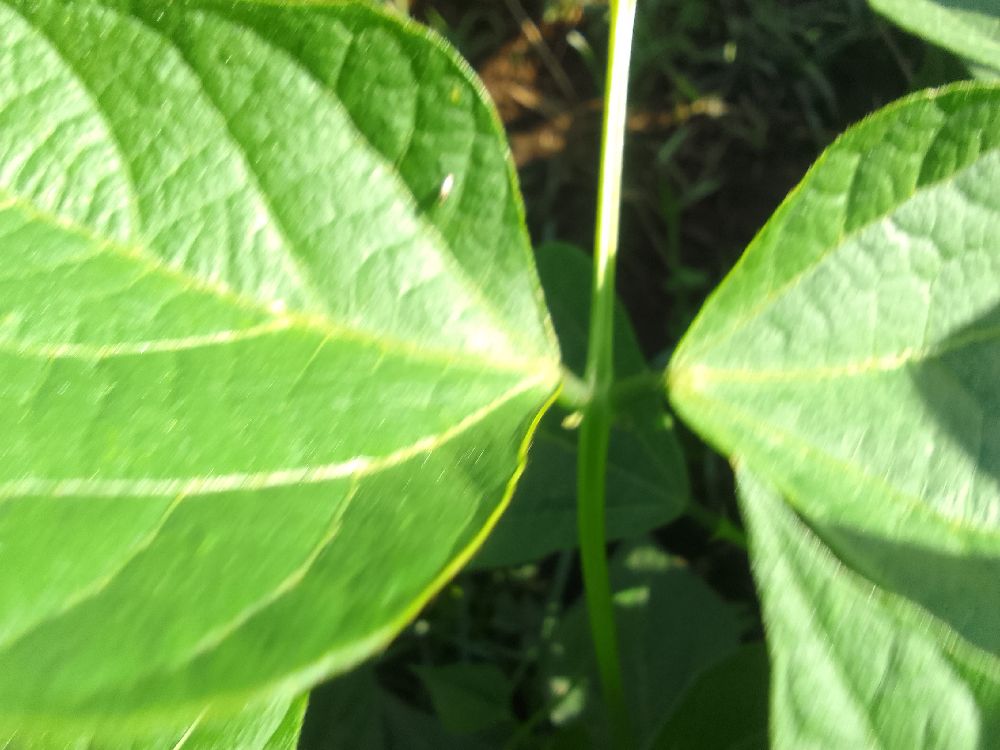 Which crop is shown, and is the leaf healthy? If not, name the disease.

common bean, healthy
